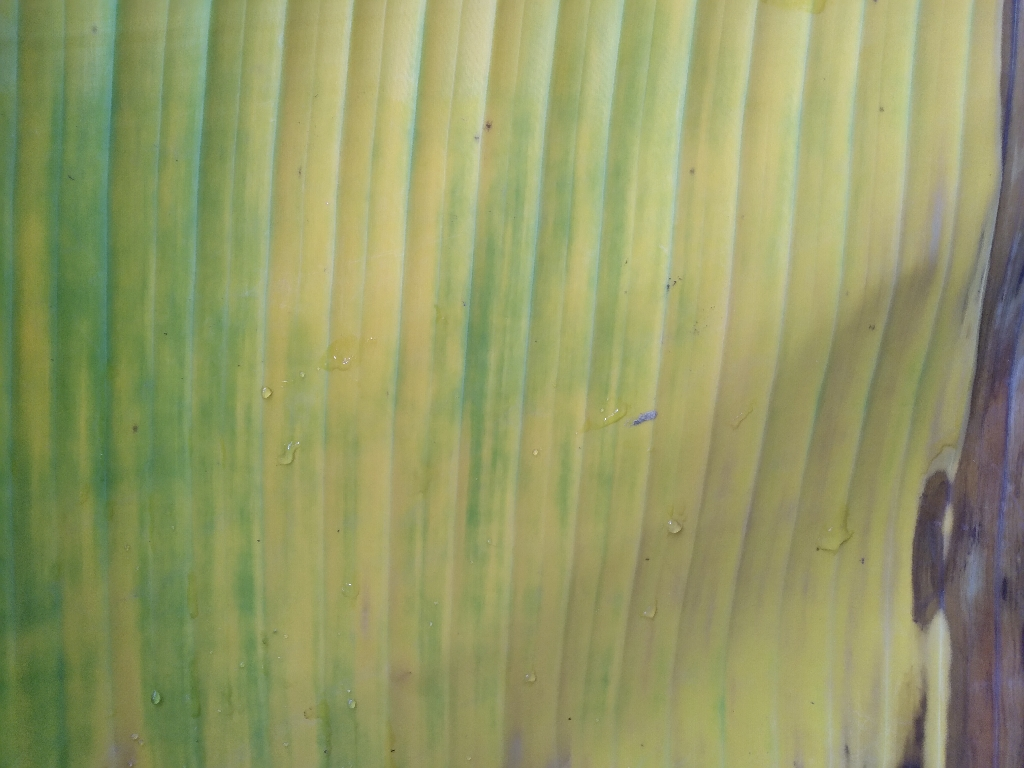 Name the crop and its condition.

banana, fusarium wilt race 1
